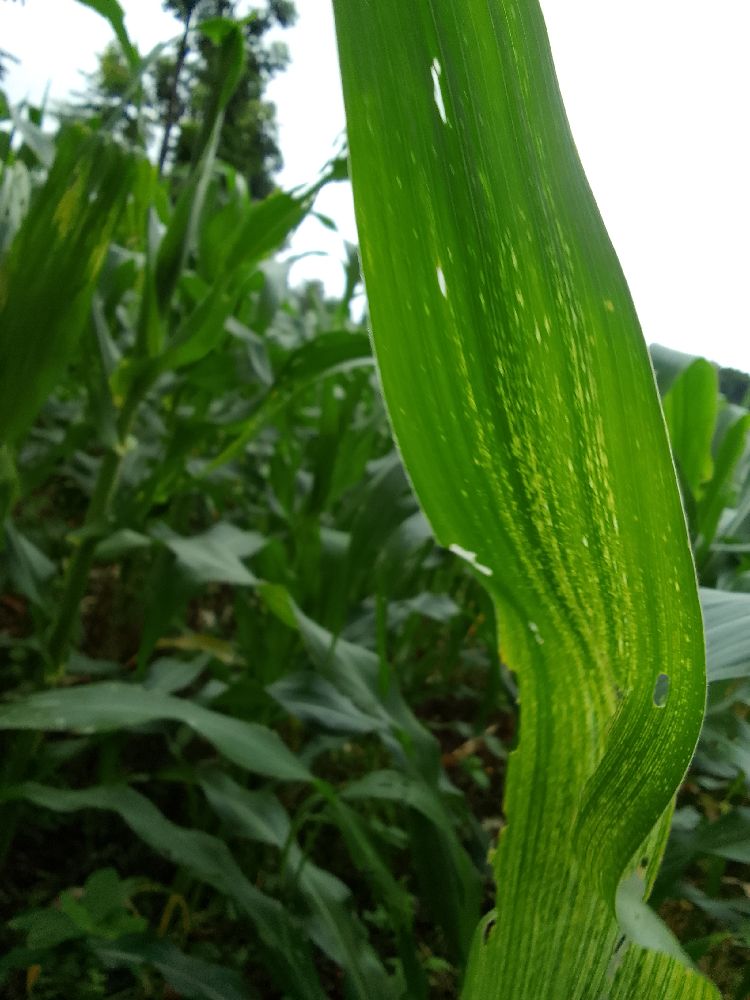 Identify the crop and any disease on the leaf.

maize, maize streak virus
